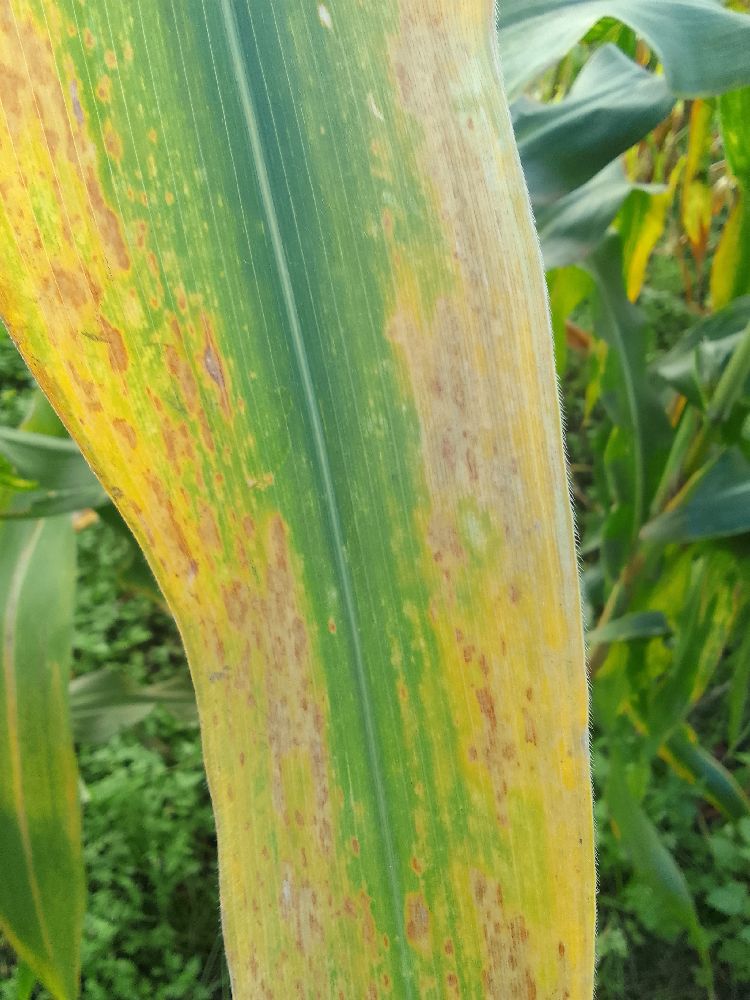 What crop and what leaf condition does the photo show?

maize, maize lethal necrosis
